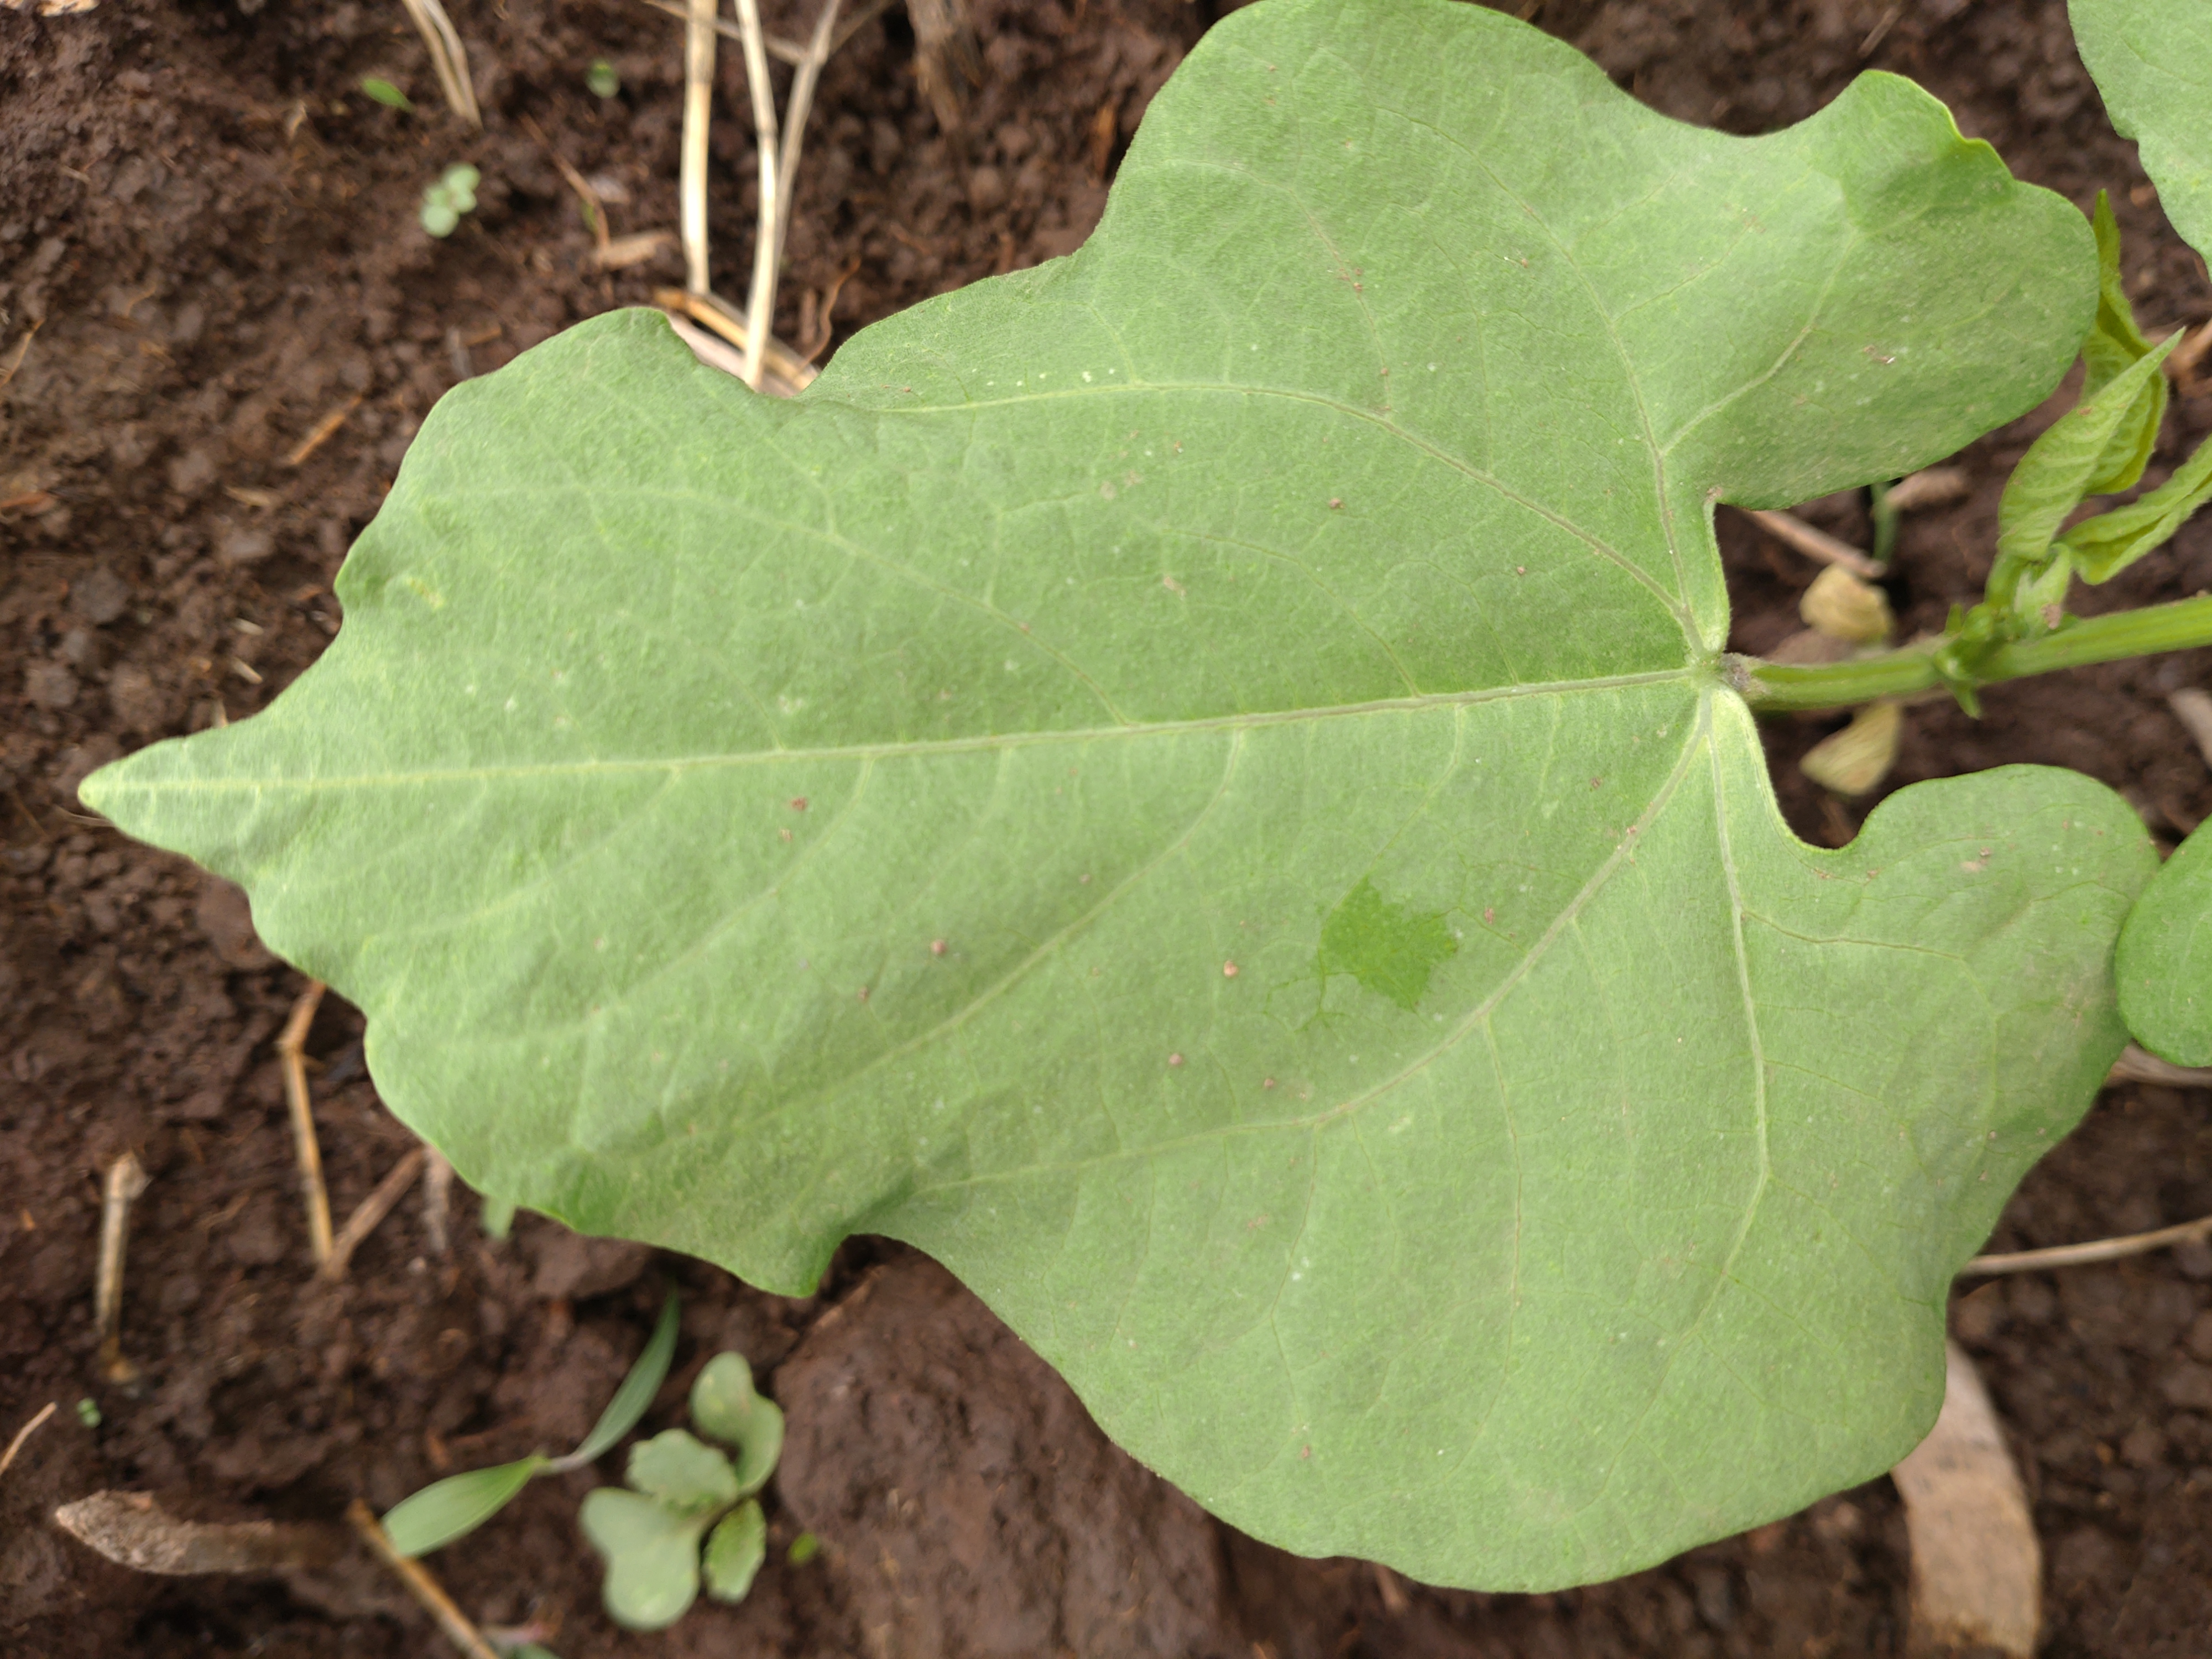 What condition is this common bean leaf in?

healthy
